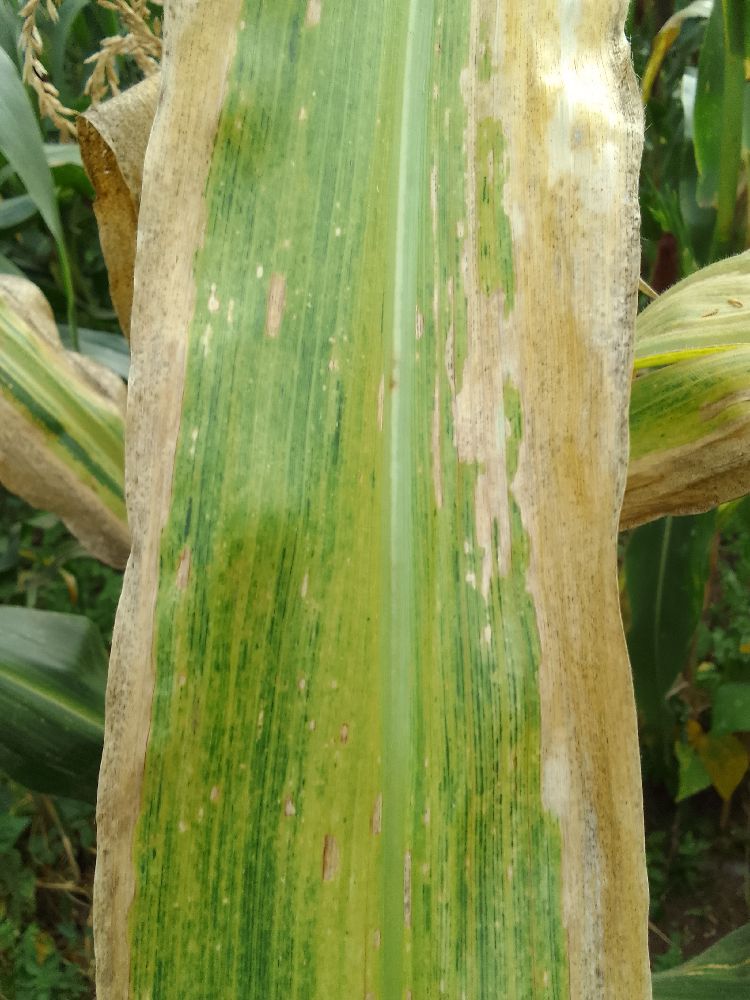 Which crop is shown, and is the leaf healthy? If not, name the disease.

maize, maize lethal necrosis
